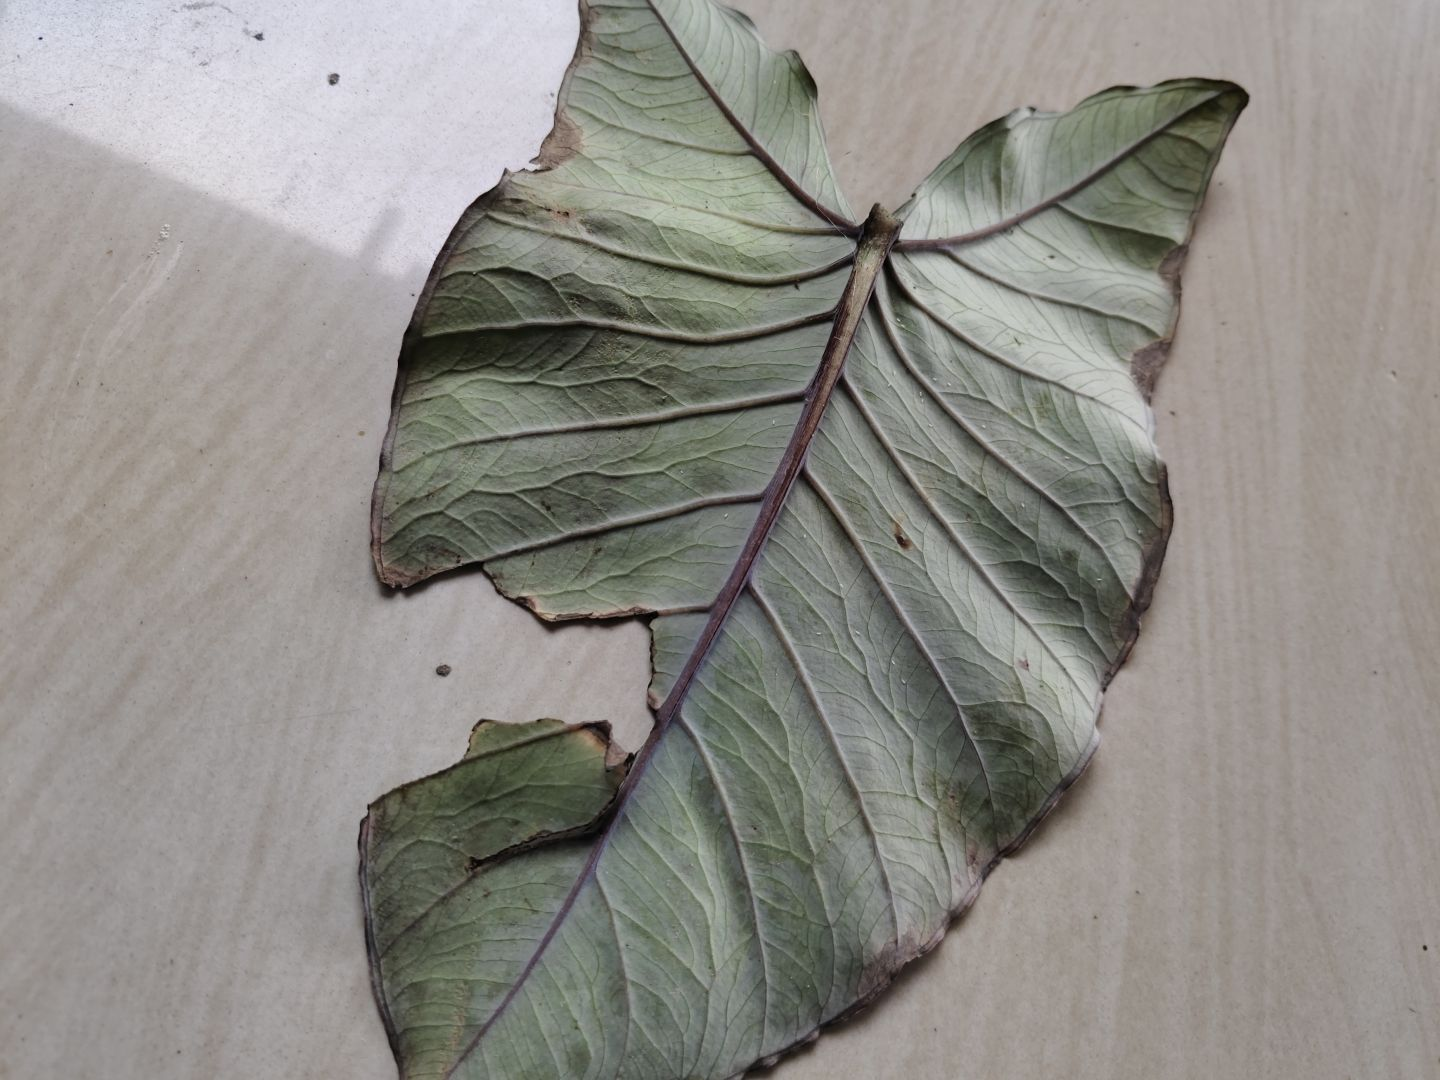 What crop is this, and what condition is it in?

taro, leaf blight
